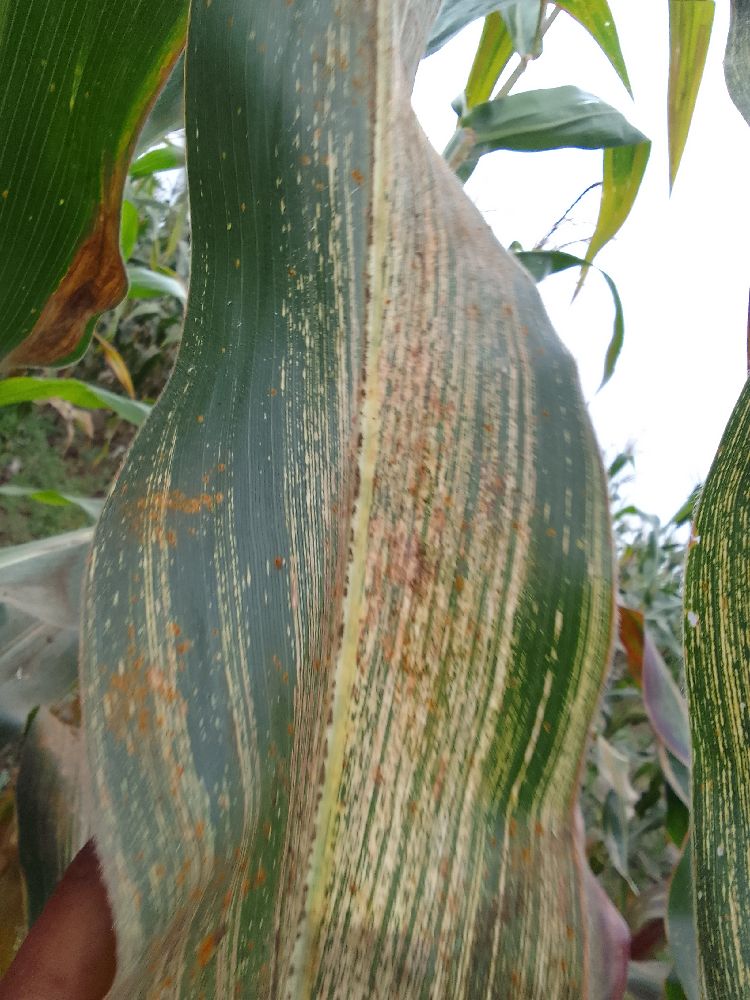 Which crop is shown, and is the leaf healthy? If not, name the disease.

maize, maize streak virus
